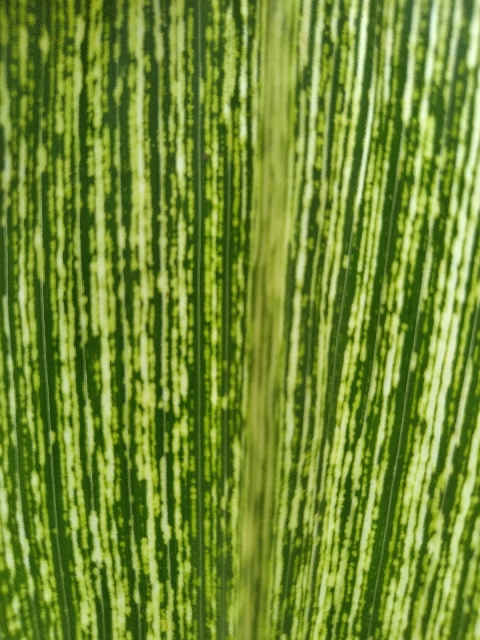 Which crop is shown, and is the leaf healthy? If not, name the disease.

maize, maize streak virus
